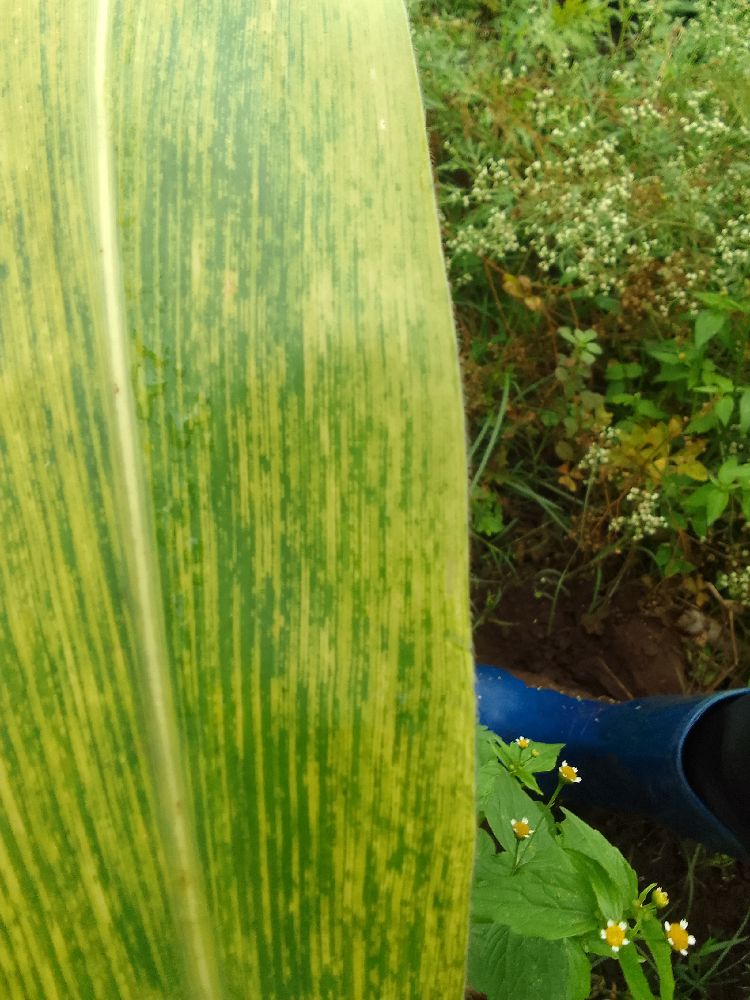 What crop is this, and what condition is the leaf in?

maize, maize lethal necrosis
